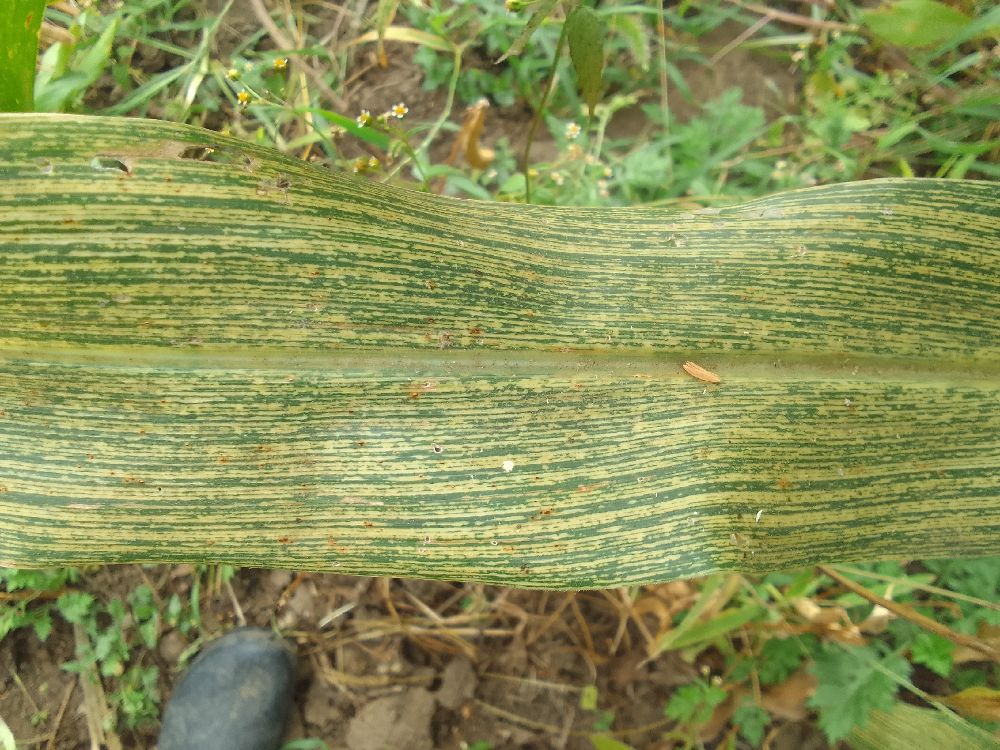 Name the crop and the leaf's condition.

maize, maize streak virus
